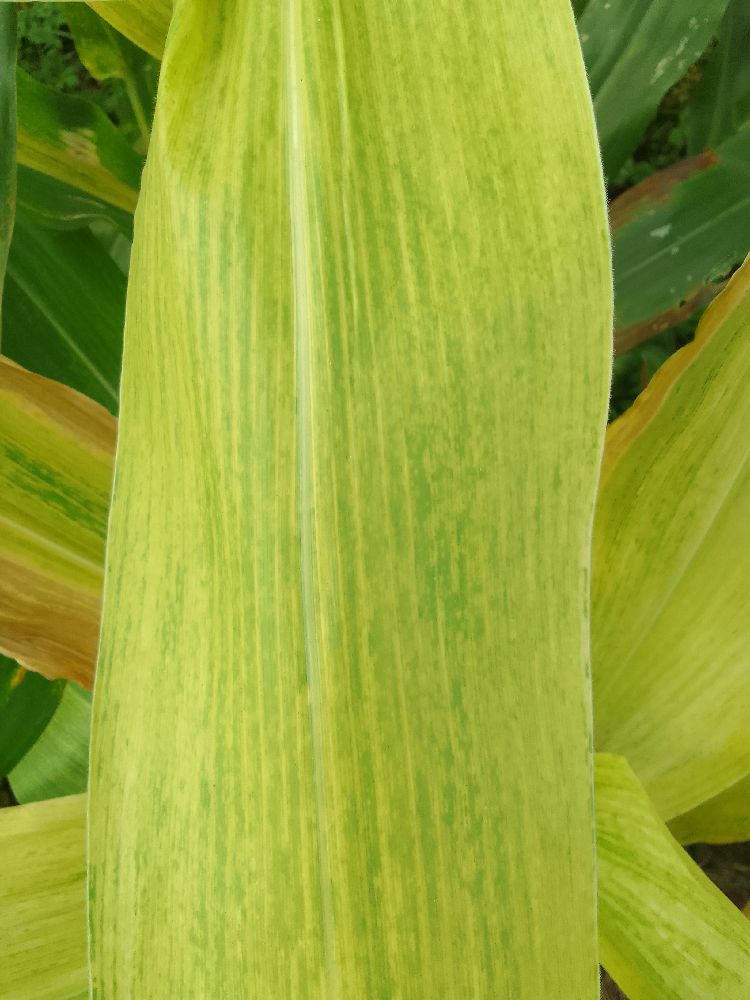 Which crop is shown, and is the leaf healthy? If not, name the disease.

maize, maize lethal necrosis
